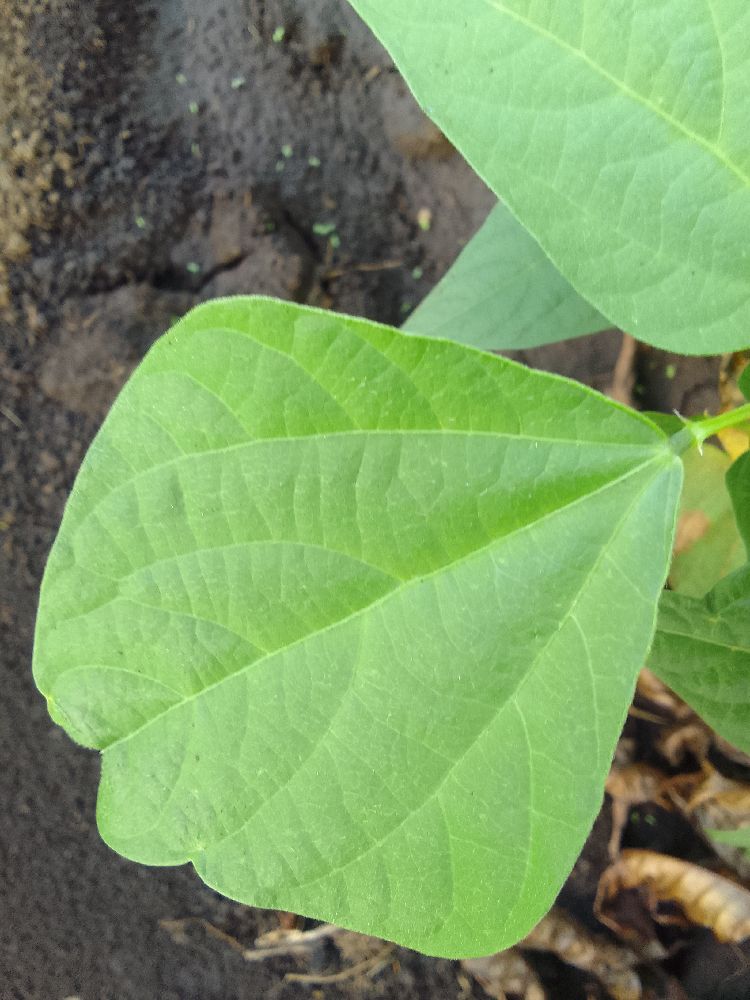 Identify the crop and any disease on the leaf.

common bean, healthy
